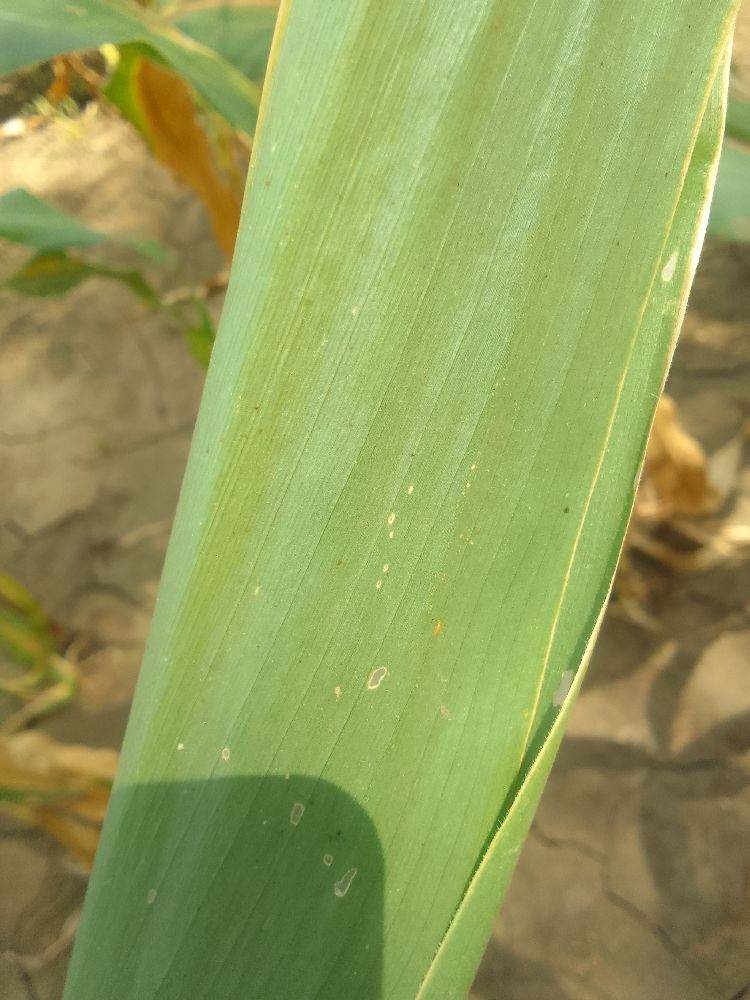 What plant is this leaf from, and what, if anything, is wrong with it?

maize, healthy
